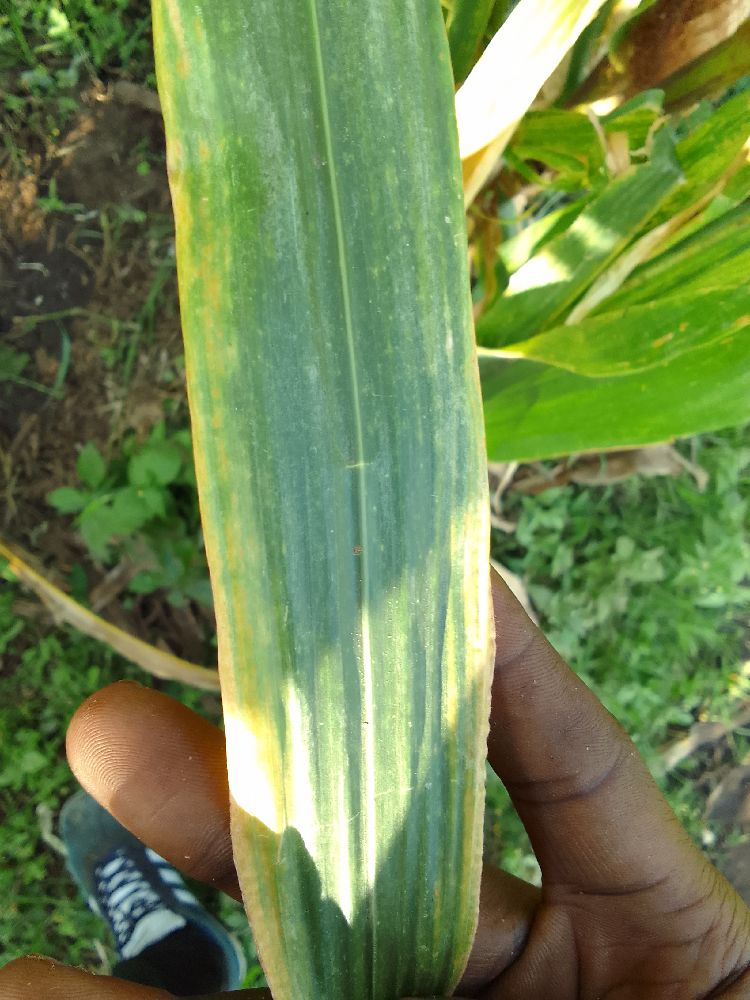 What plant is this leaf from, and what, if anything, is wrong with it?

maize, maize lethal necrosis
